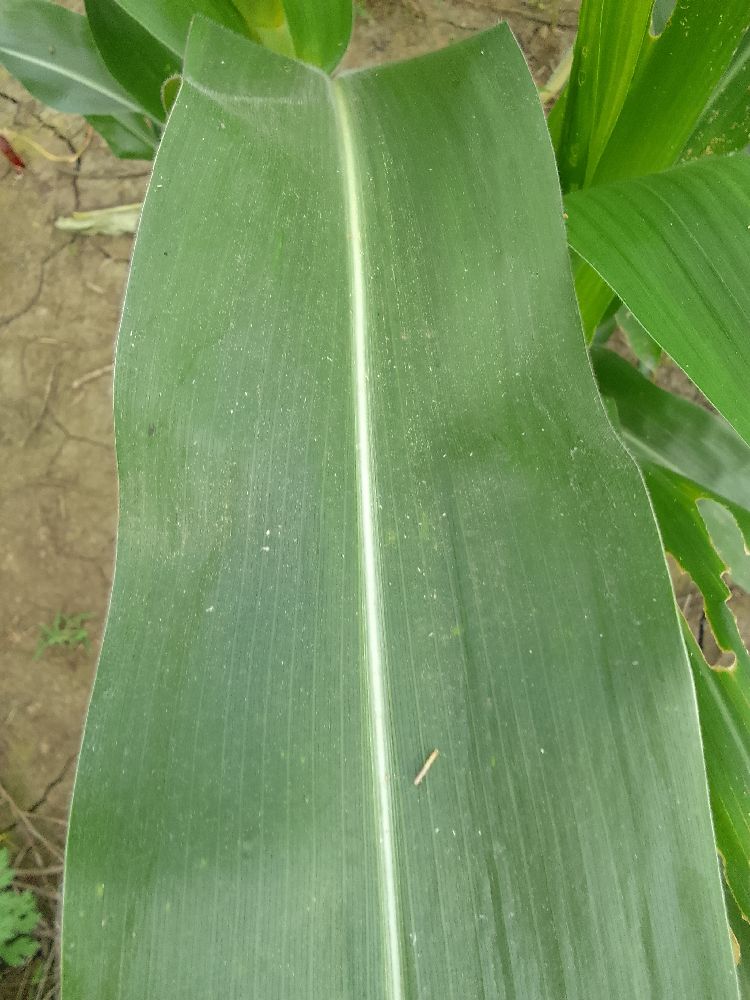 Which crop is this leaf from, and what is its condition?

maize, healthy
